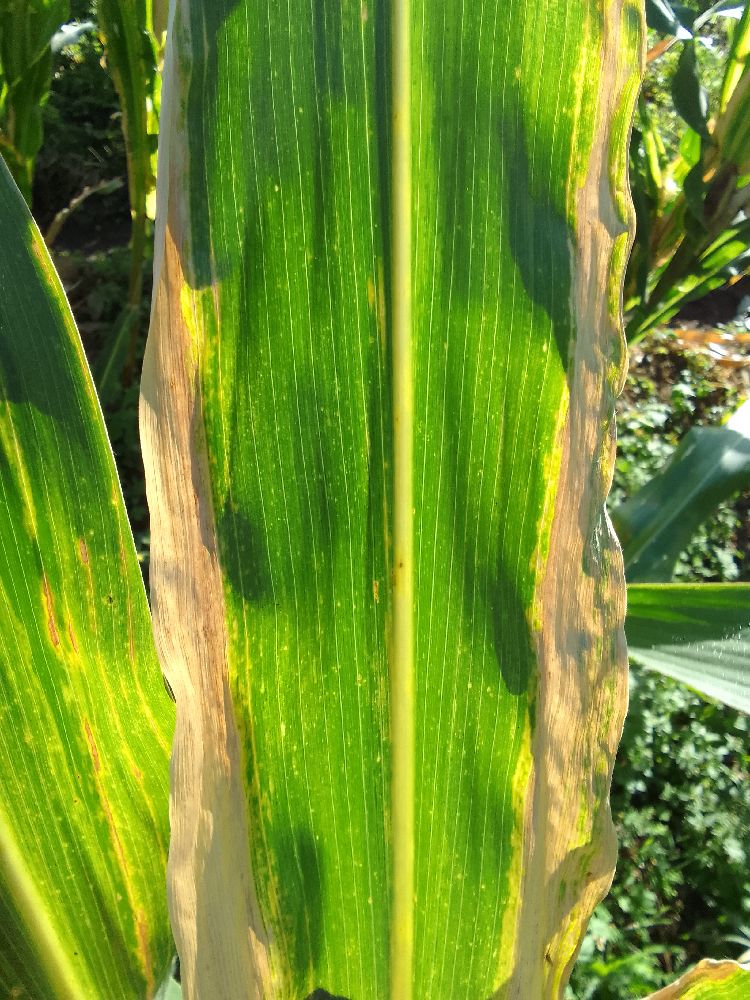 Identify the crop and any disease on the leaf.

maize, maize lethal necrosis
